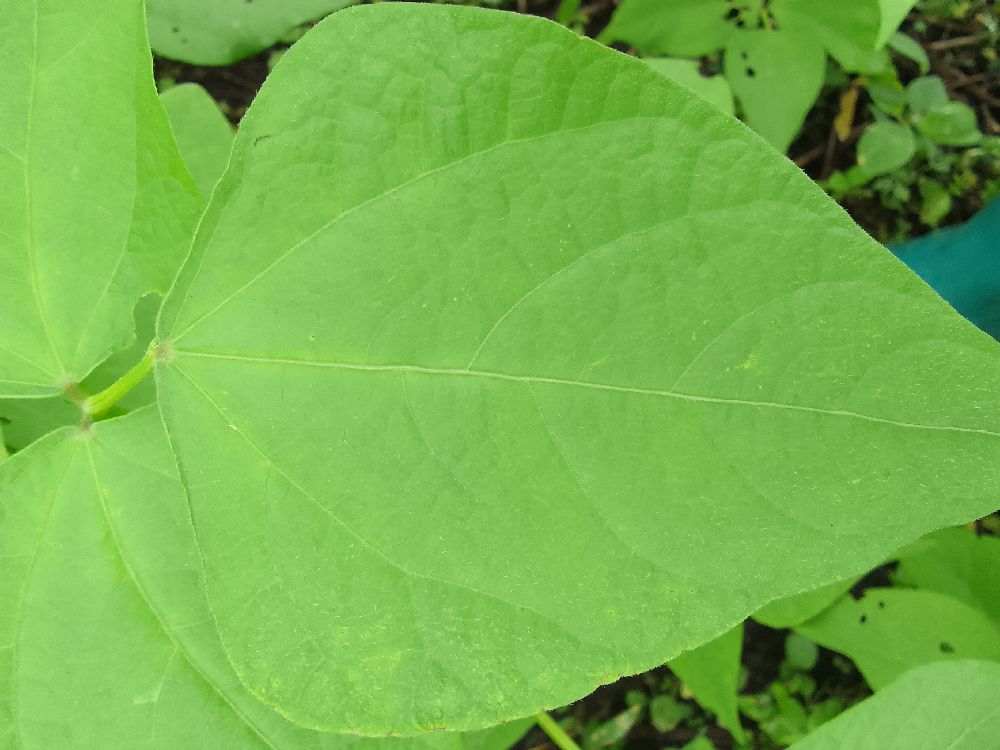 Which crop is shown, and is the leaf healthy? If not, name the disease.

common bean, healthy
